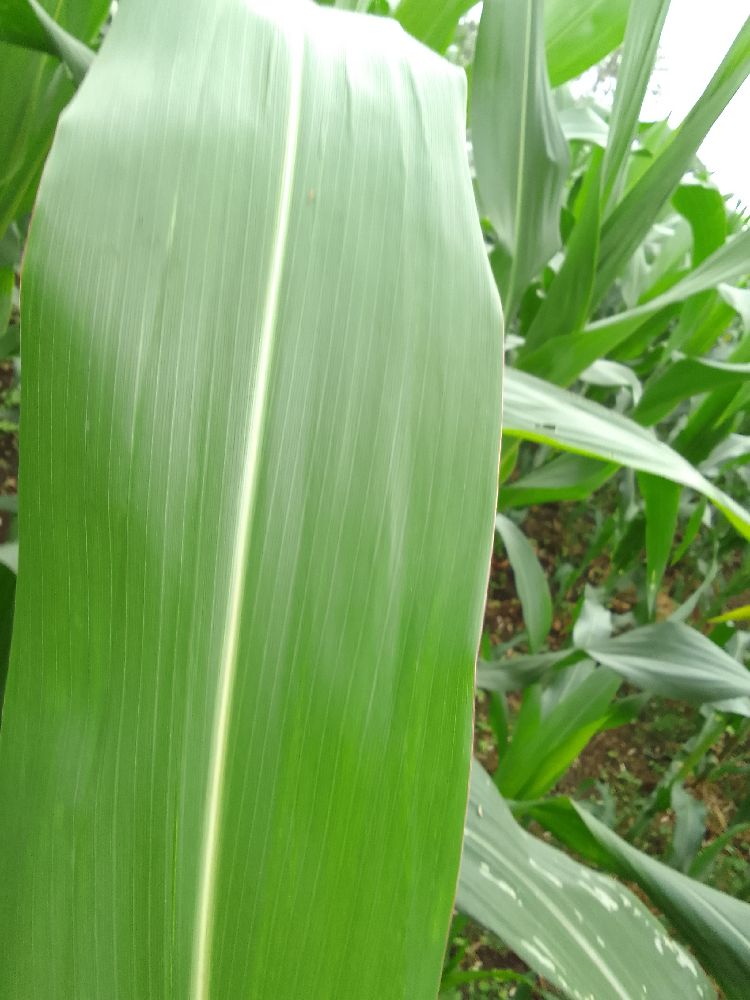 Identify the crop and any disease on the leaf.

maize, healthy
